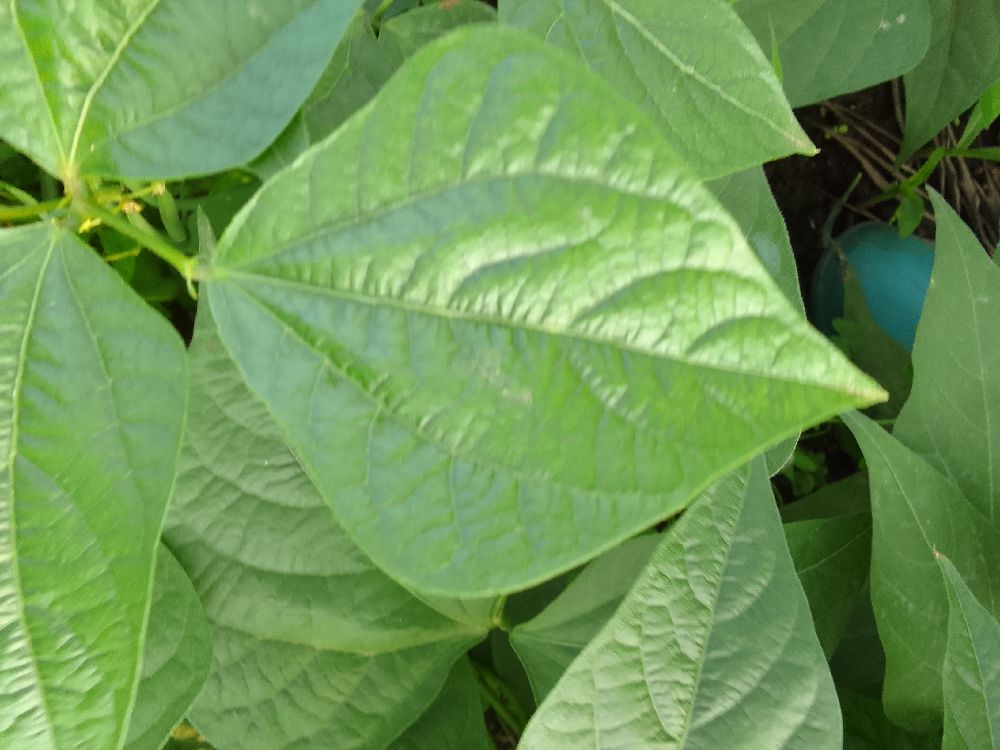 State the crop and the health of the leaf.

common bean, healthy
